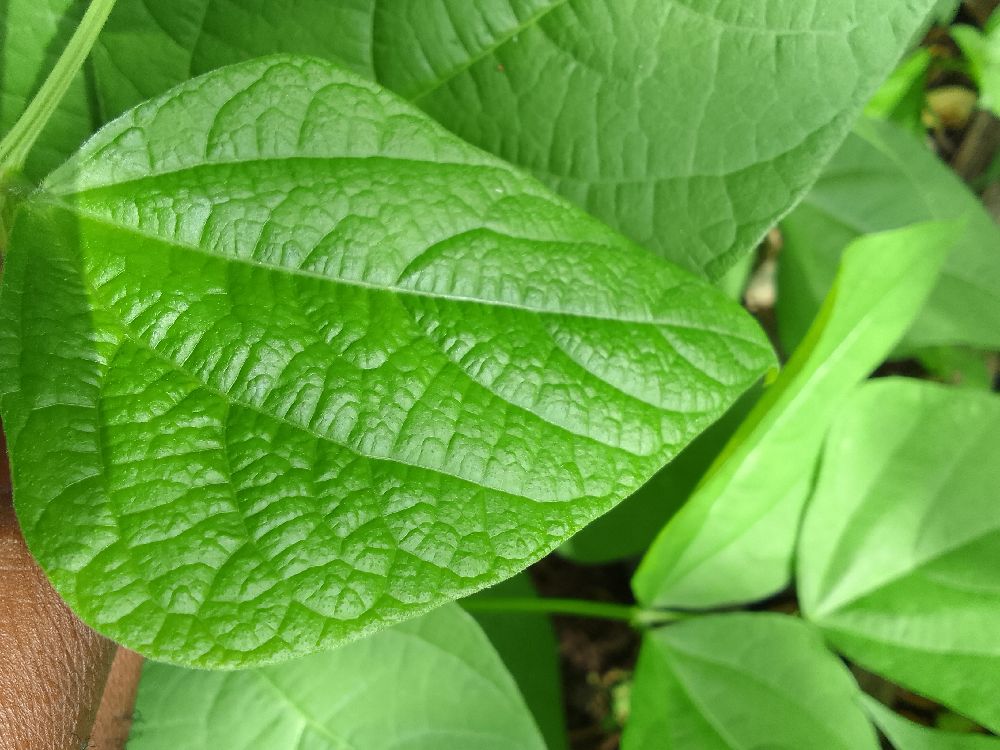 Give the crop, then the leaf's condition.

common bean, healthy
